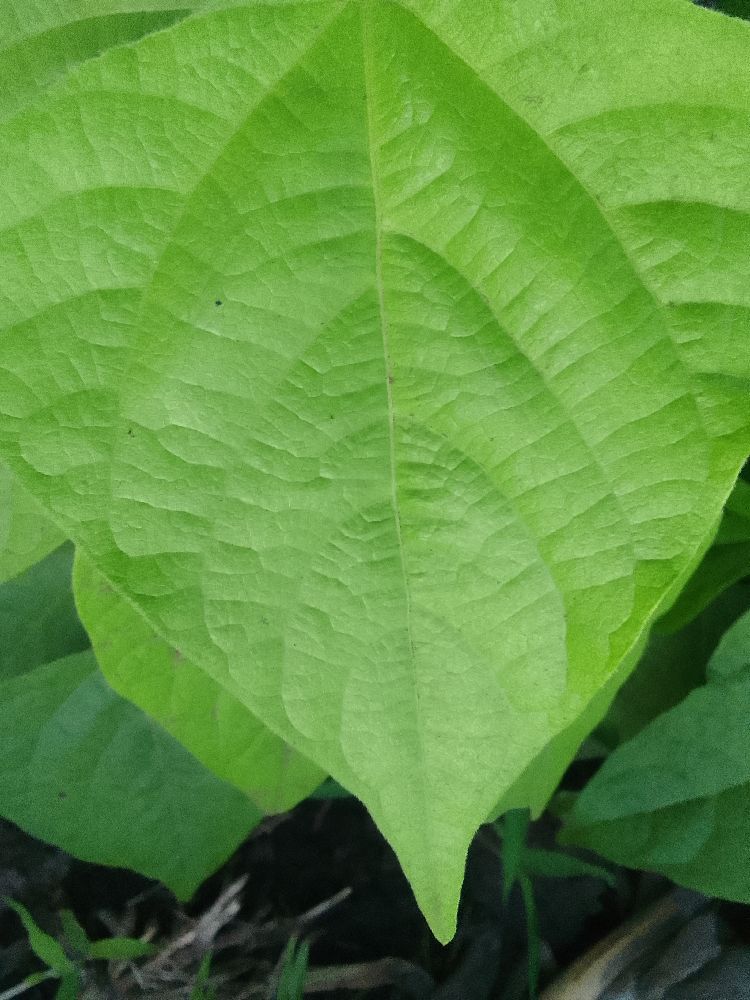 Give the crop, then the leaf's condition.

common bean, healthy
